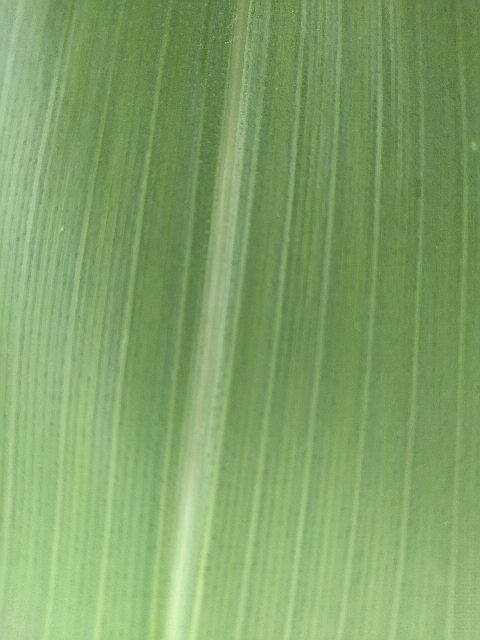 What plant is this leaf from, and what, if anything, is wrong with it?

maize, healthy
